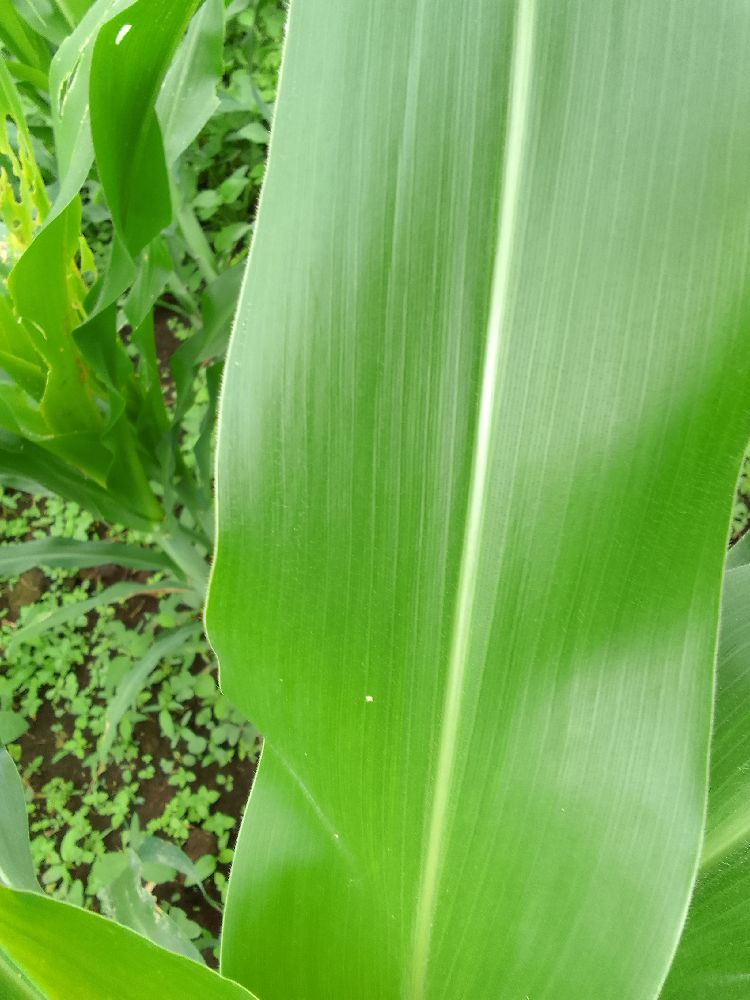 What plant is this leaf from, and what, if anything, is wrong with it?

maize, healthy
